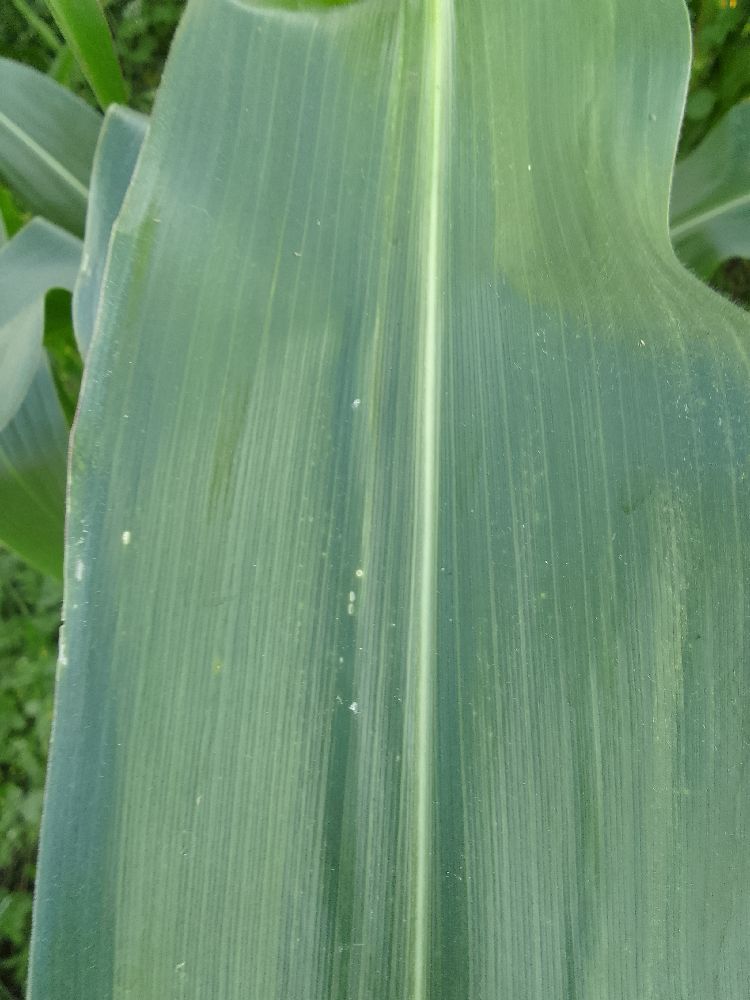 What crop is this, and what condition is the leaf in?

maize, healthy
